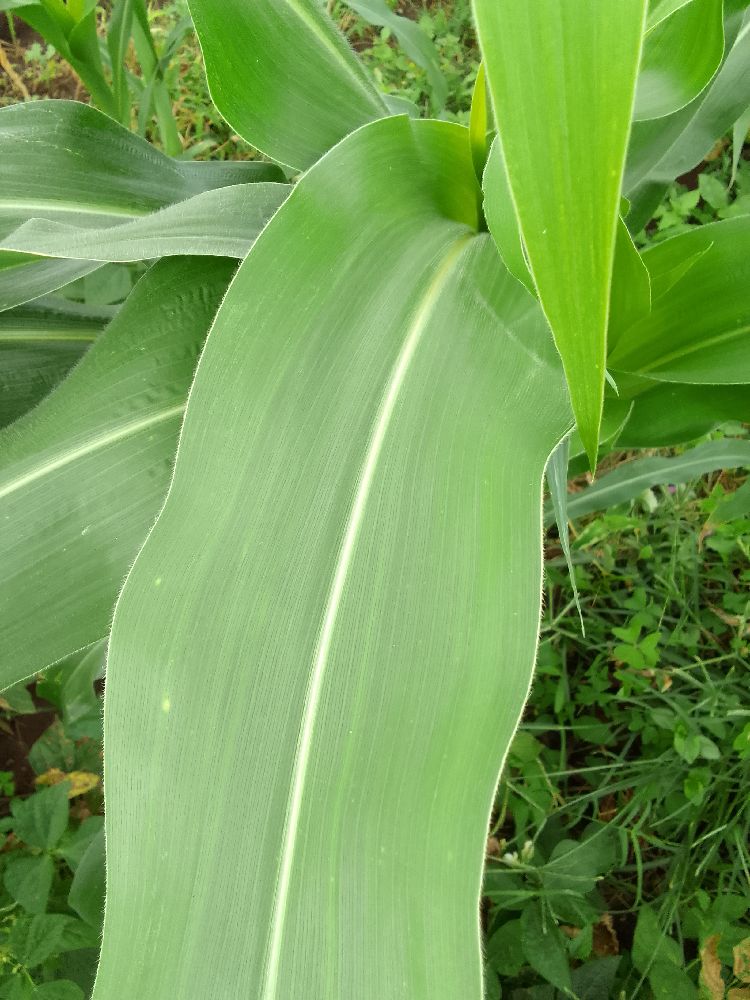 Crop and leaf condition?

maize, healthy
